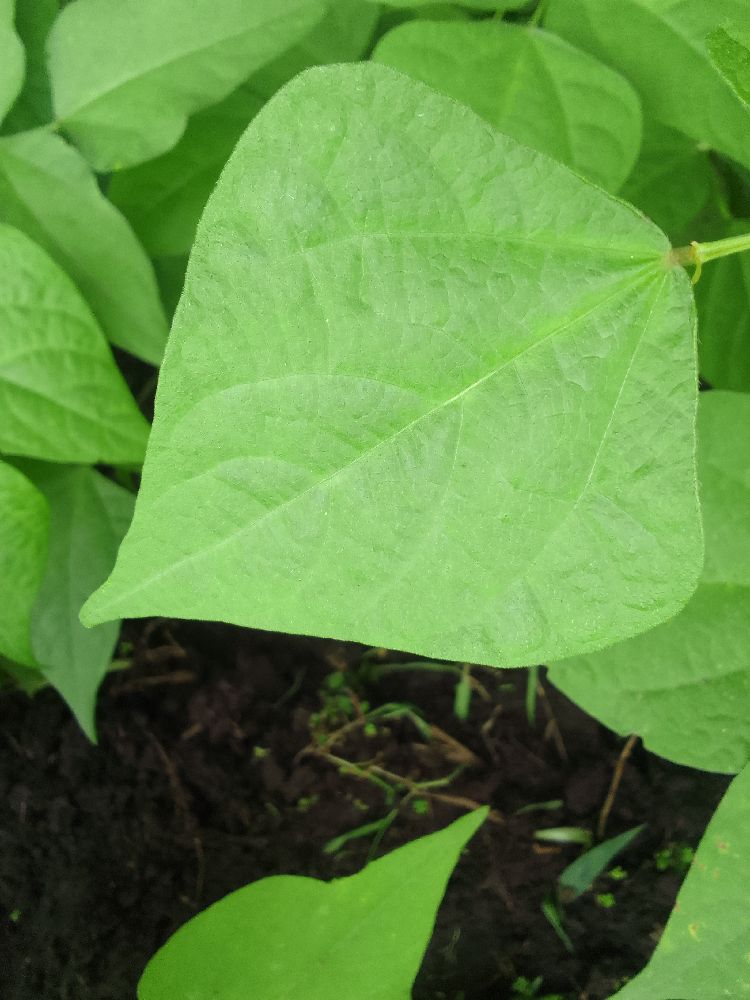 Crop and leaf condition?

common bean, healthy
